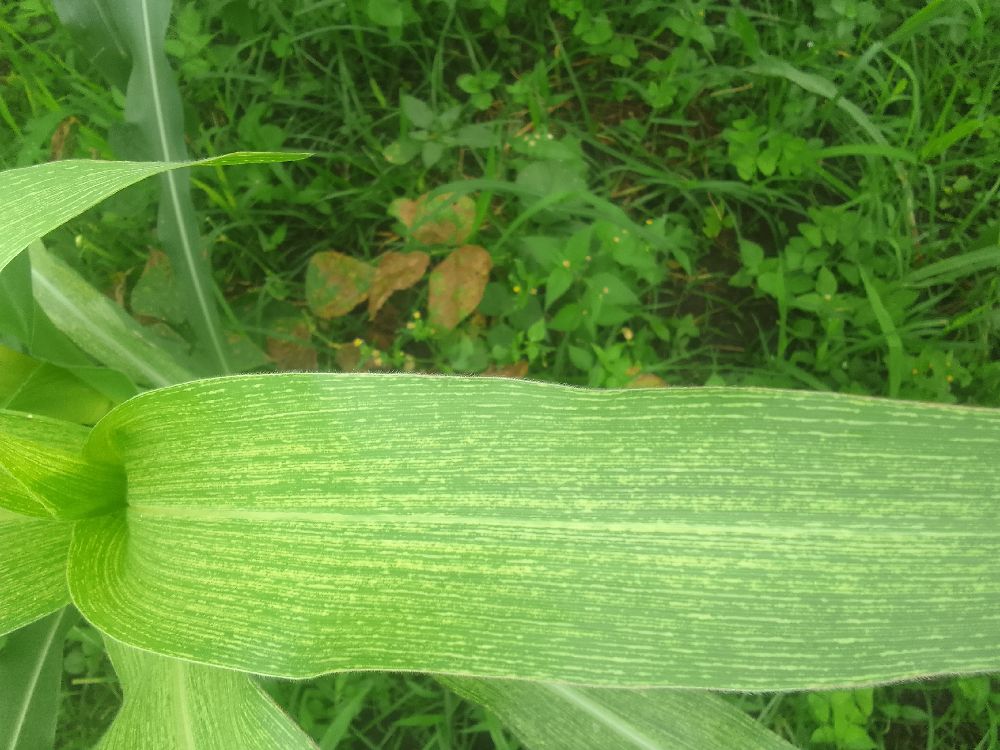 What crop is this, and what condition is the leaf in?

maize, maize streak virus
